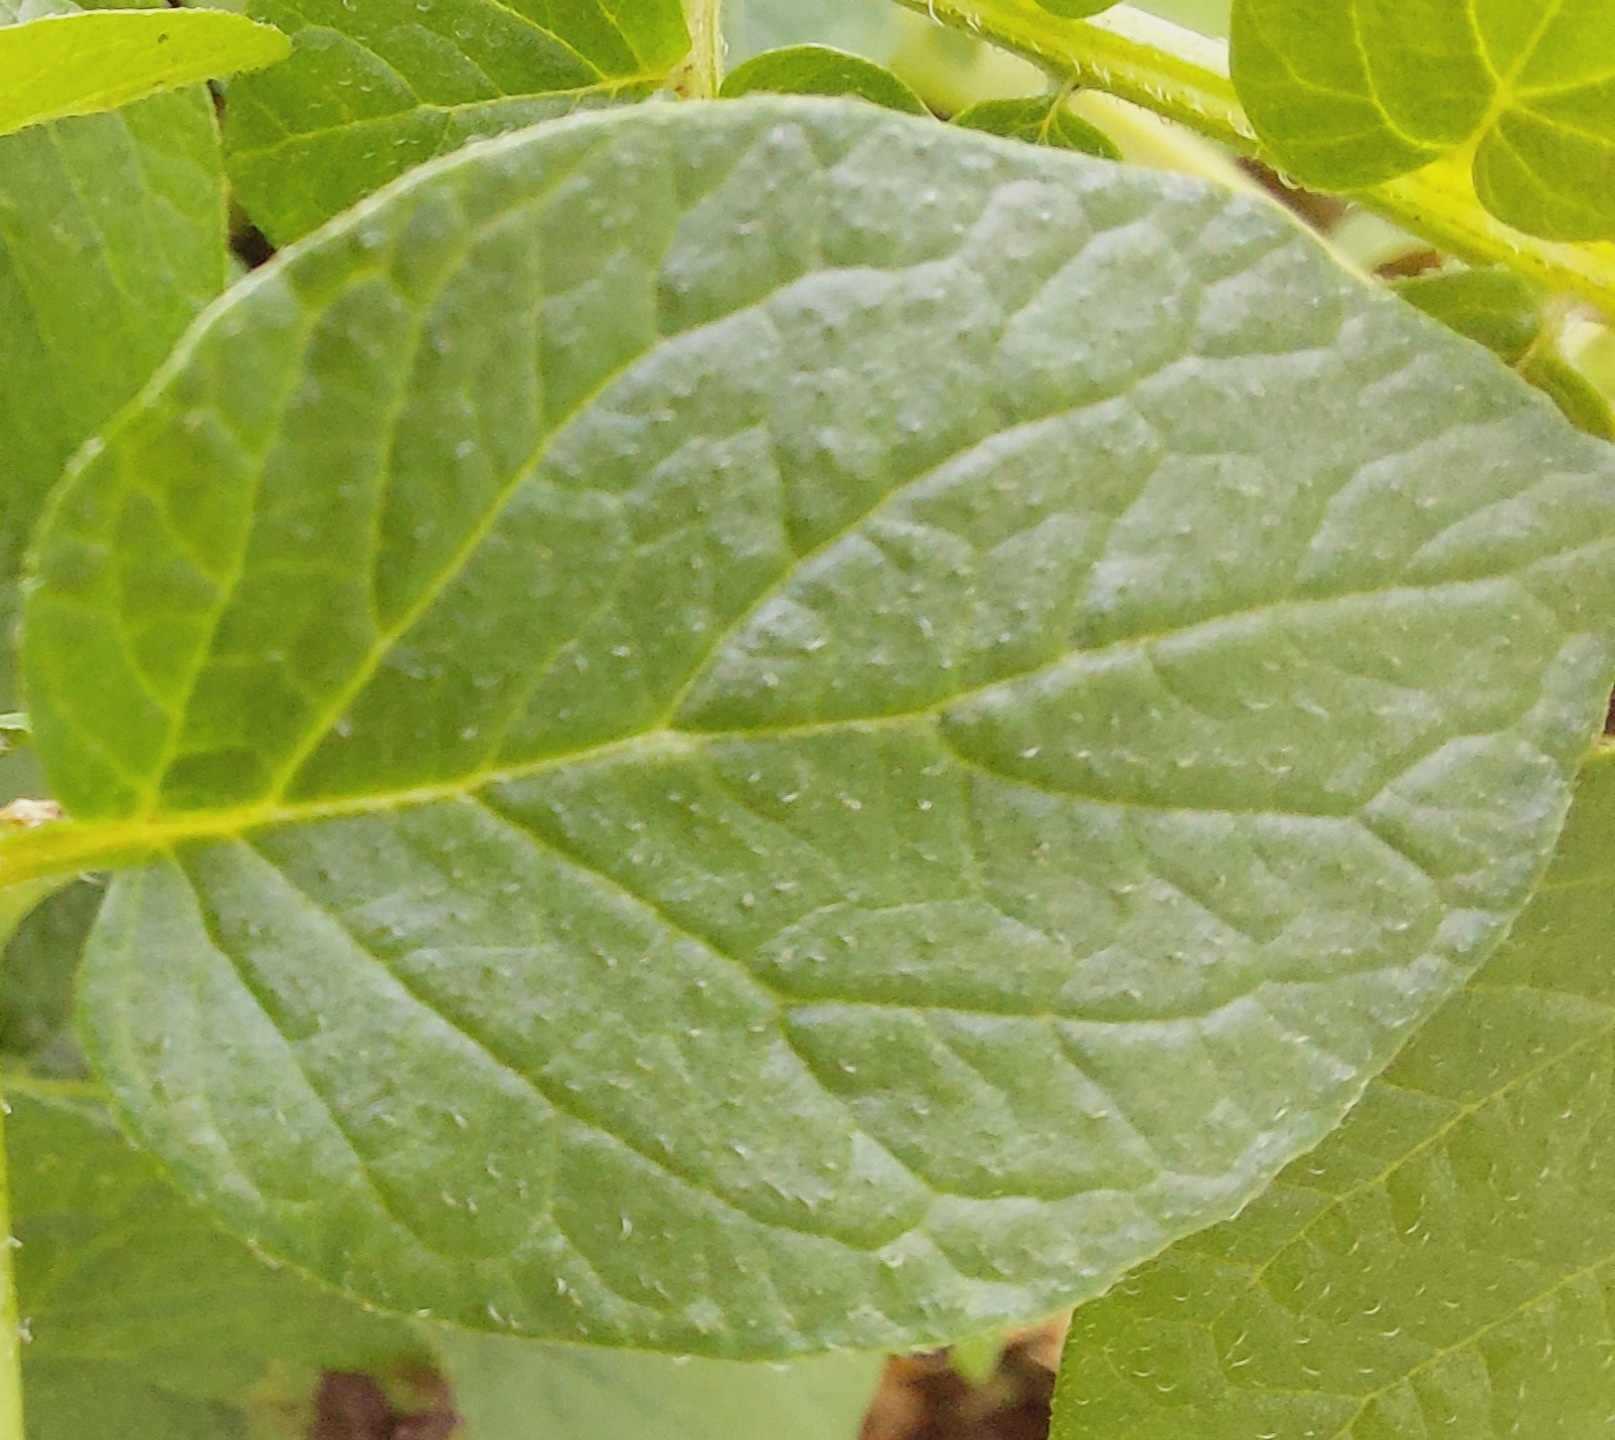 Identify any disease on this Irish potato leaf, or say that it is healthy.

healthy
